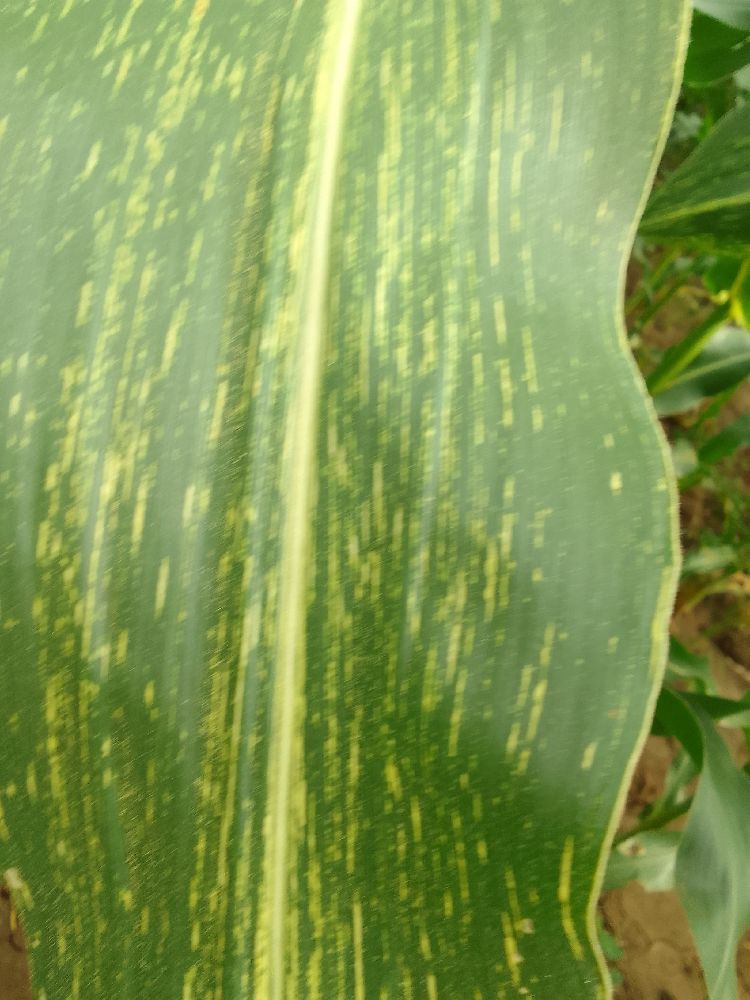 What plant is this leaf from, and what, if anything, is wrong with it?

maize, maize streak virus
